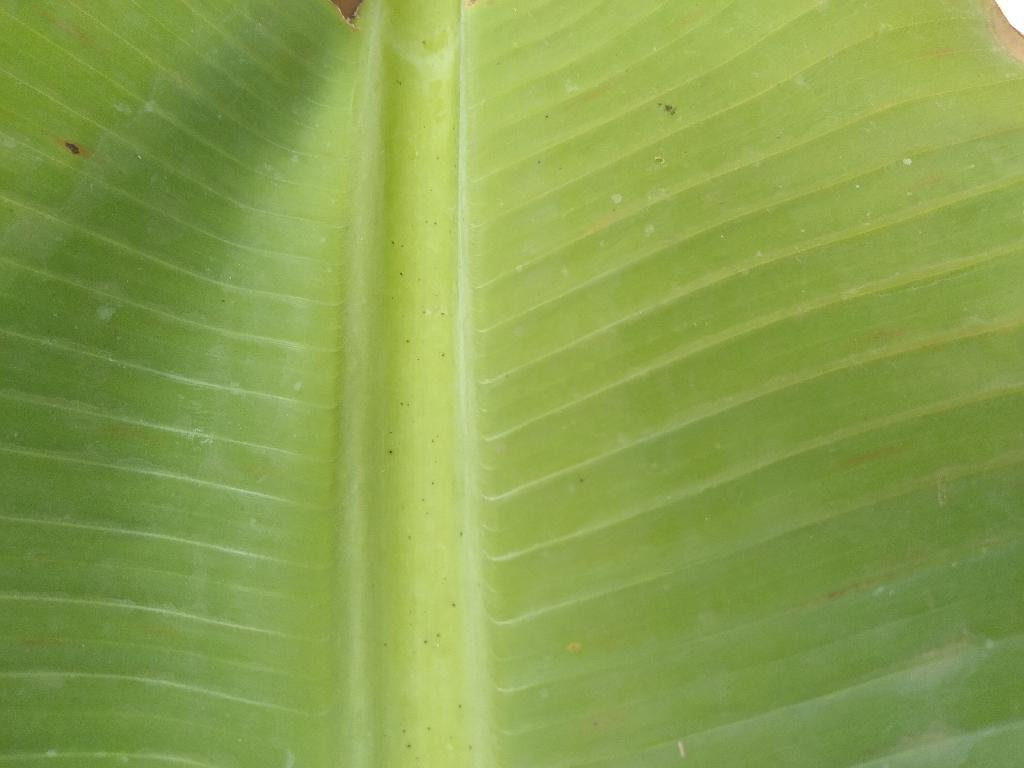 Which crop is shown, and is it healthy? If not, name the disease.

banana, healthy
